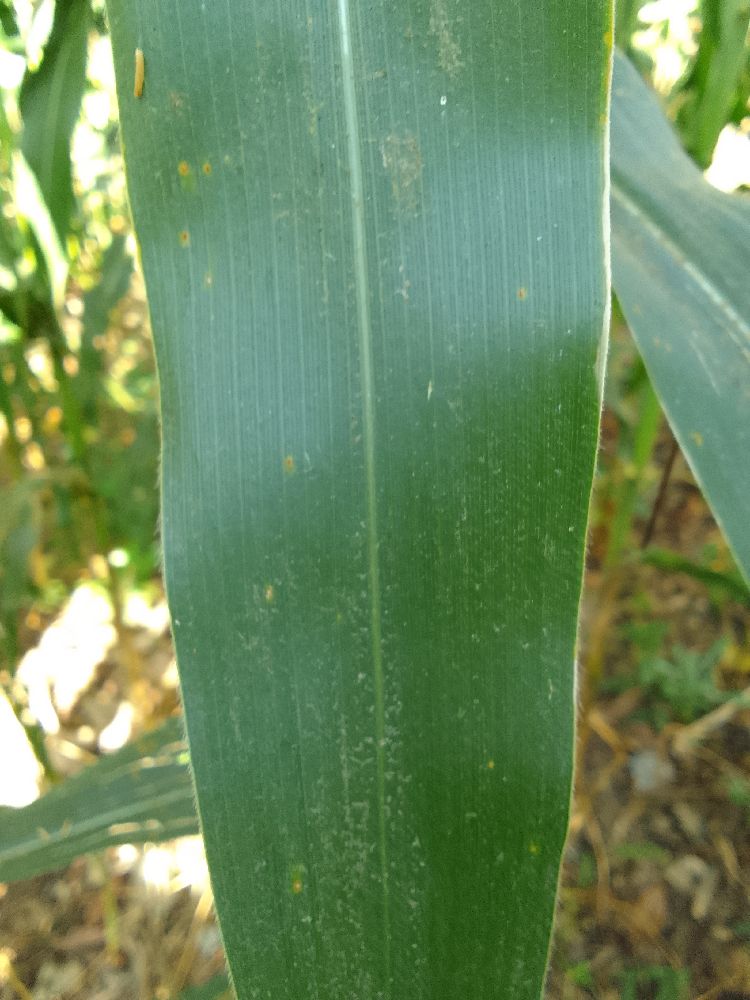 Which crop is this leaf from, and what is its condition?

maize, healthy
